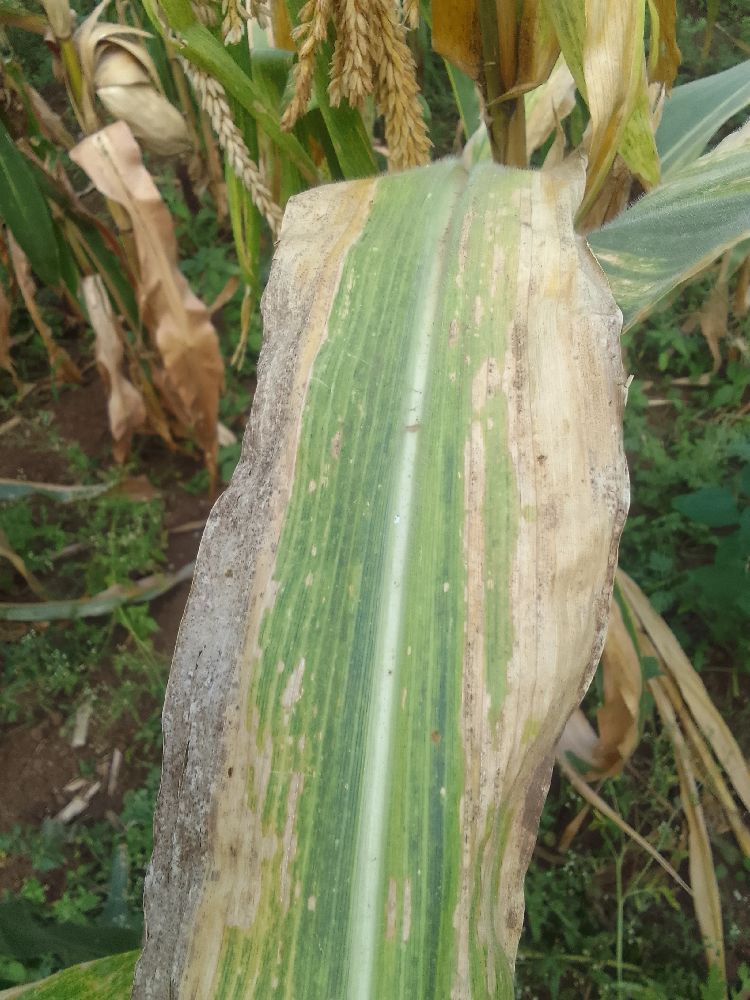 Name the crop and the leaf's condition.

maize, maize lethal necrosis
